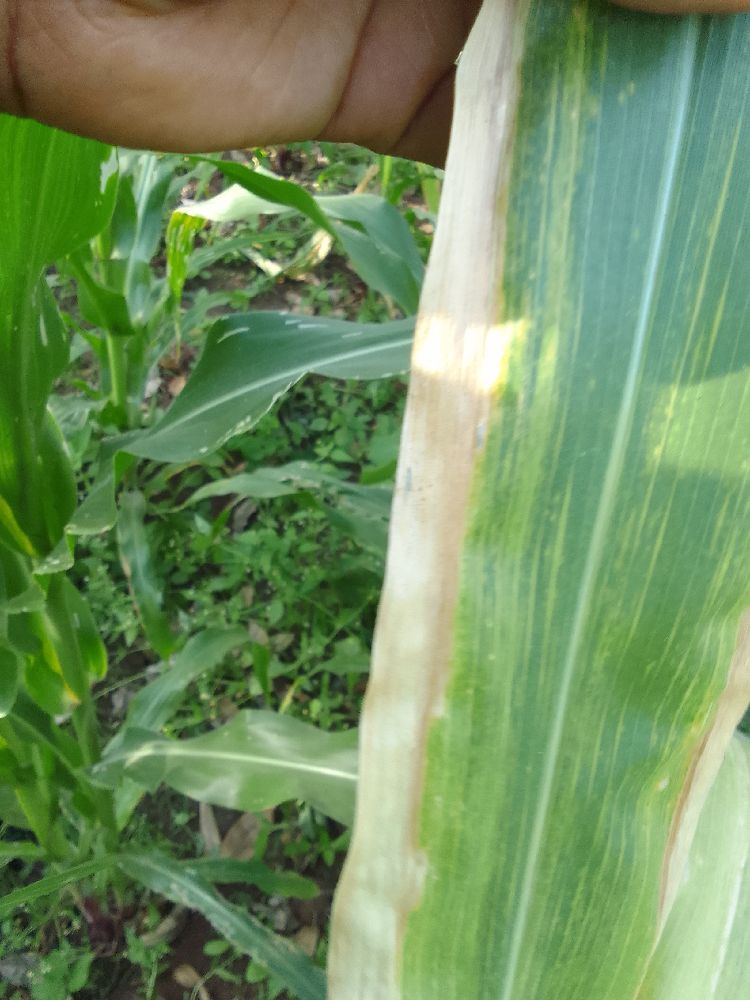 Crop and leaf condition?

maize, maize lethal necrosis
